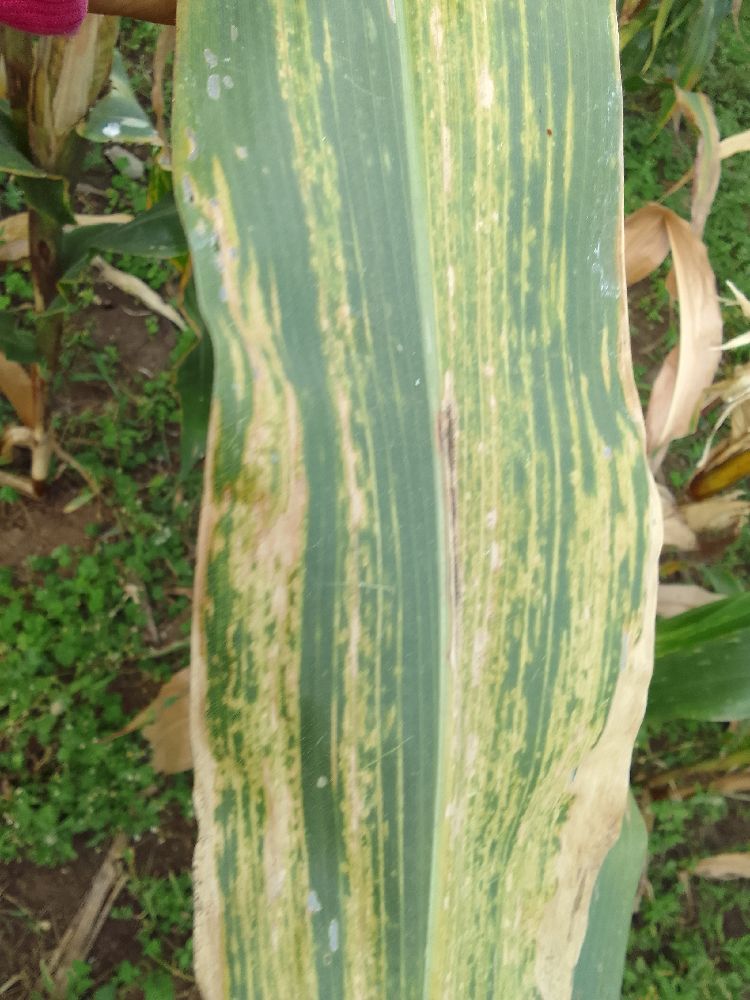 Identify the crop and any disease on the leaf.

maize, maize lethal necrosis
